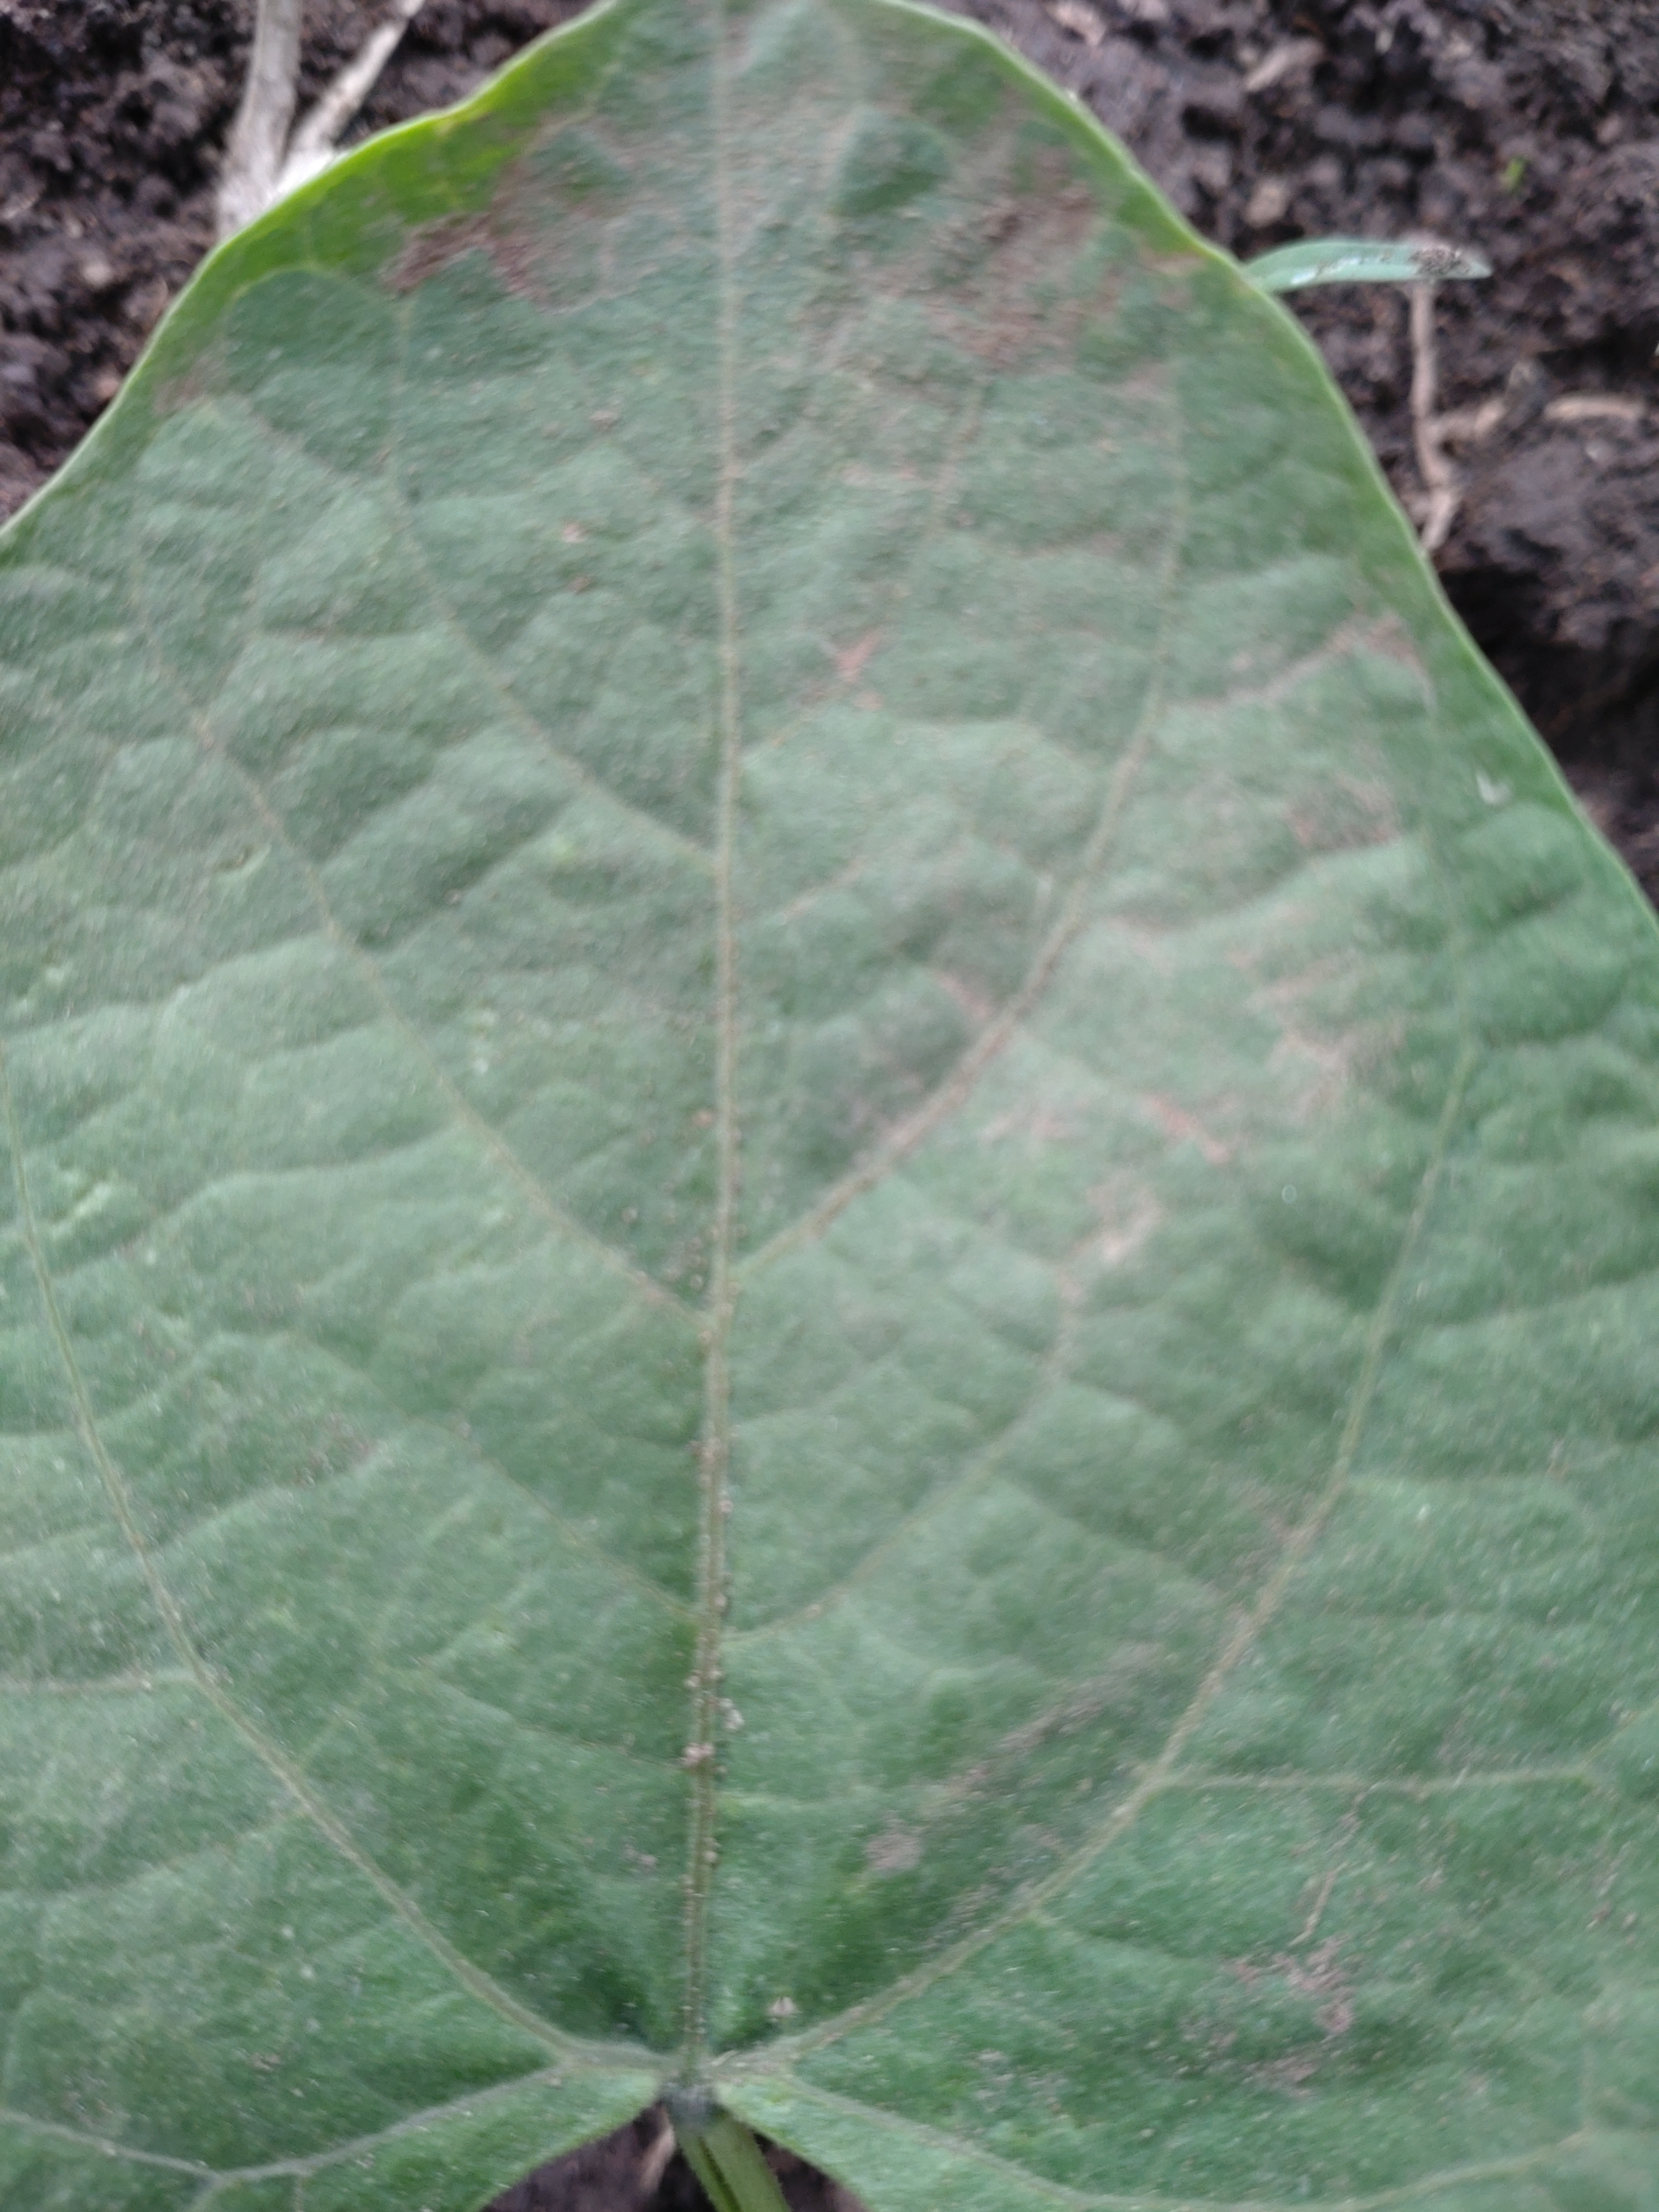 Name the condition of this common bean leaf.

healthy
